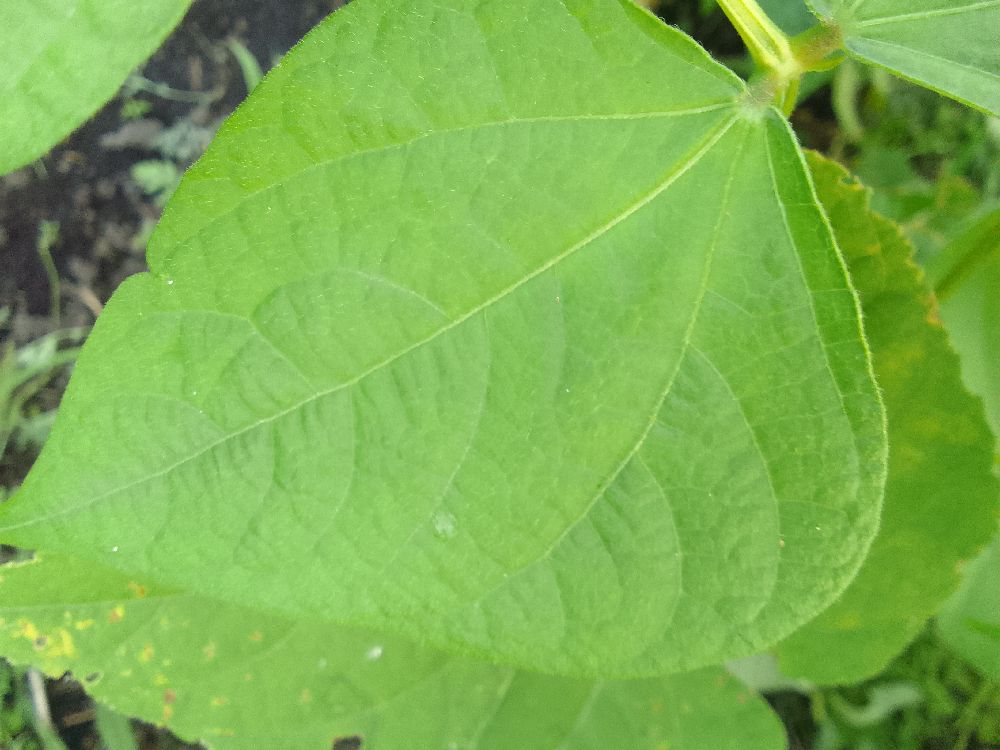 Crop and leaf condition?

common bean, healthy
